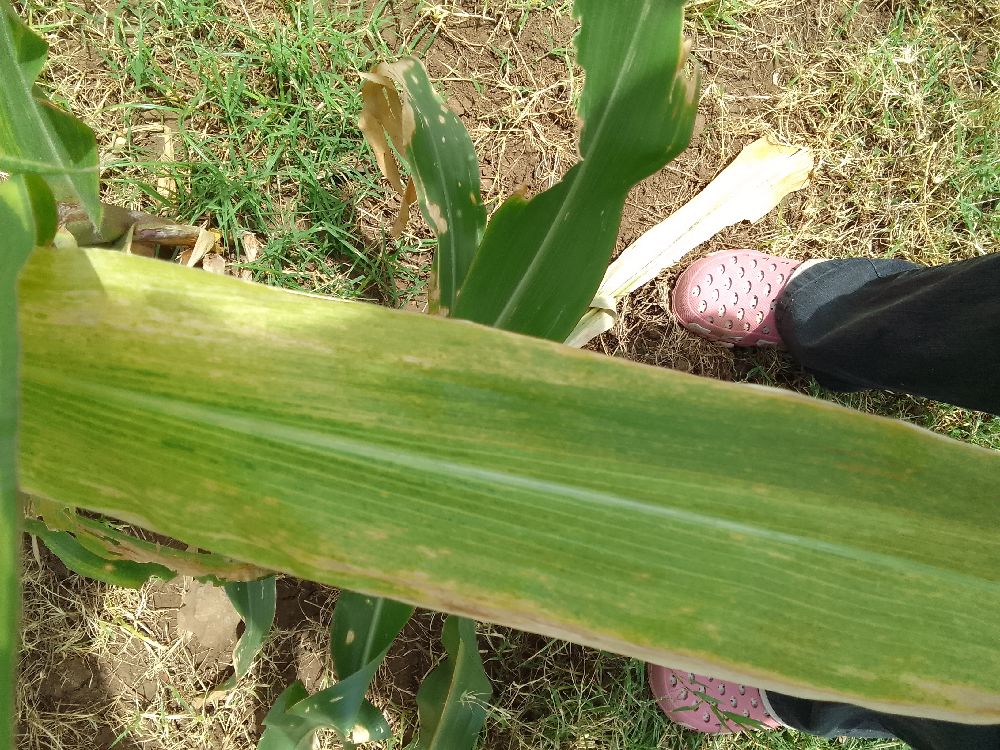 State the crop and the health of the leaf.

maize, maize lethal necrosis
